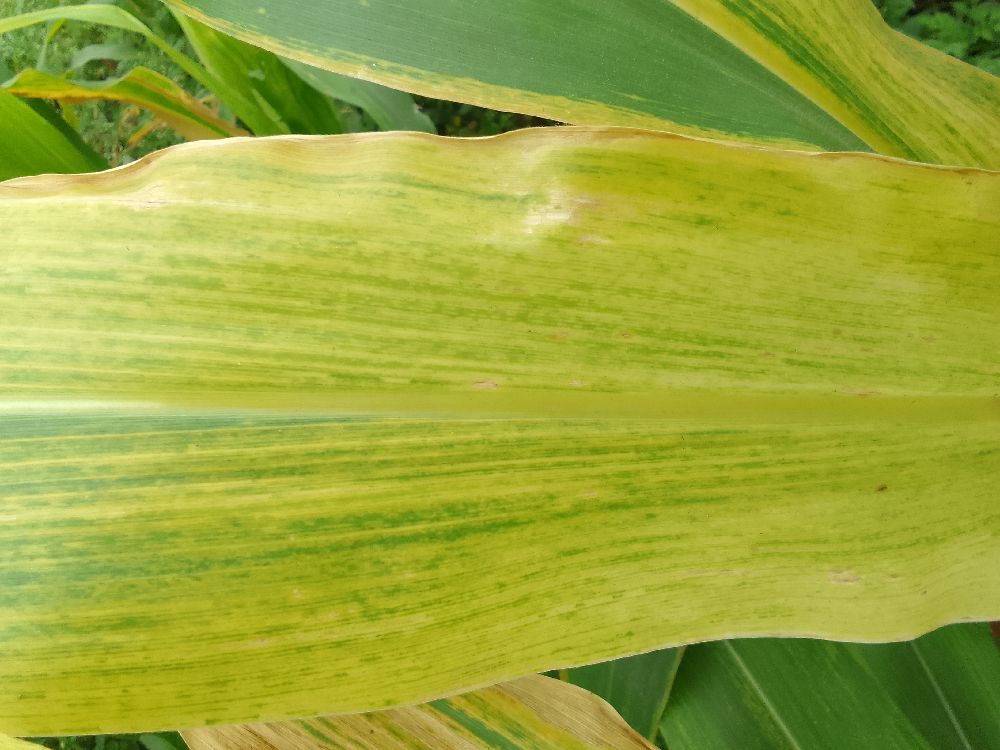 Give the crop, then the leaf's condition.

maize, maize lethal necrosis
